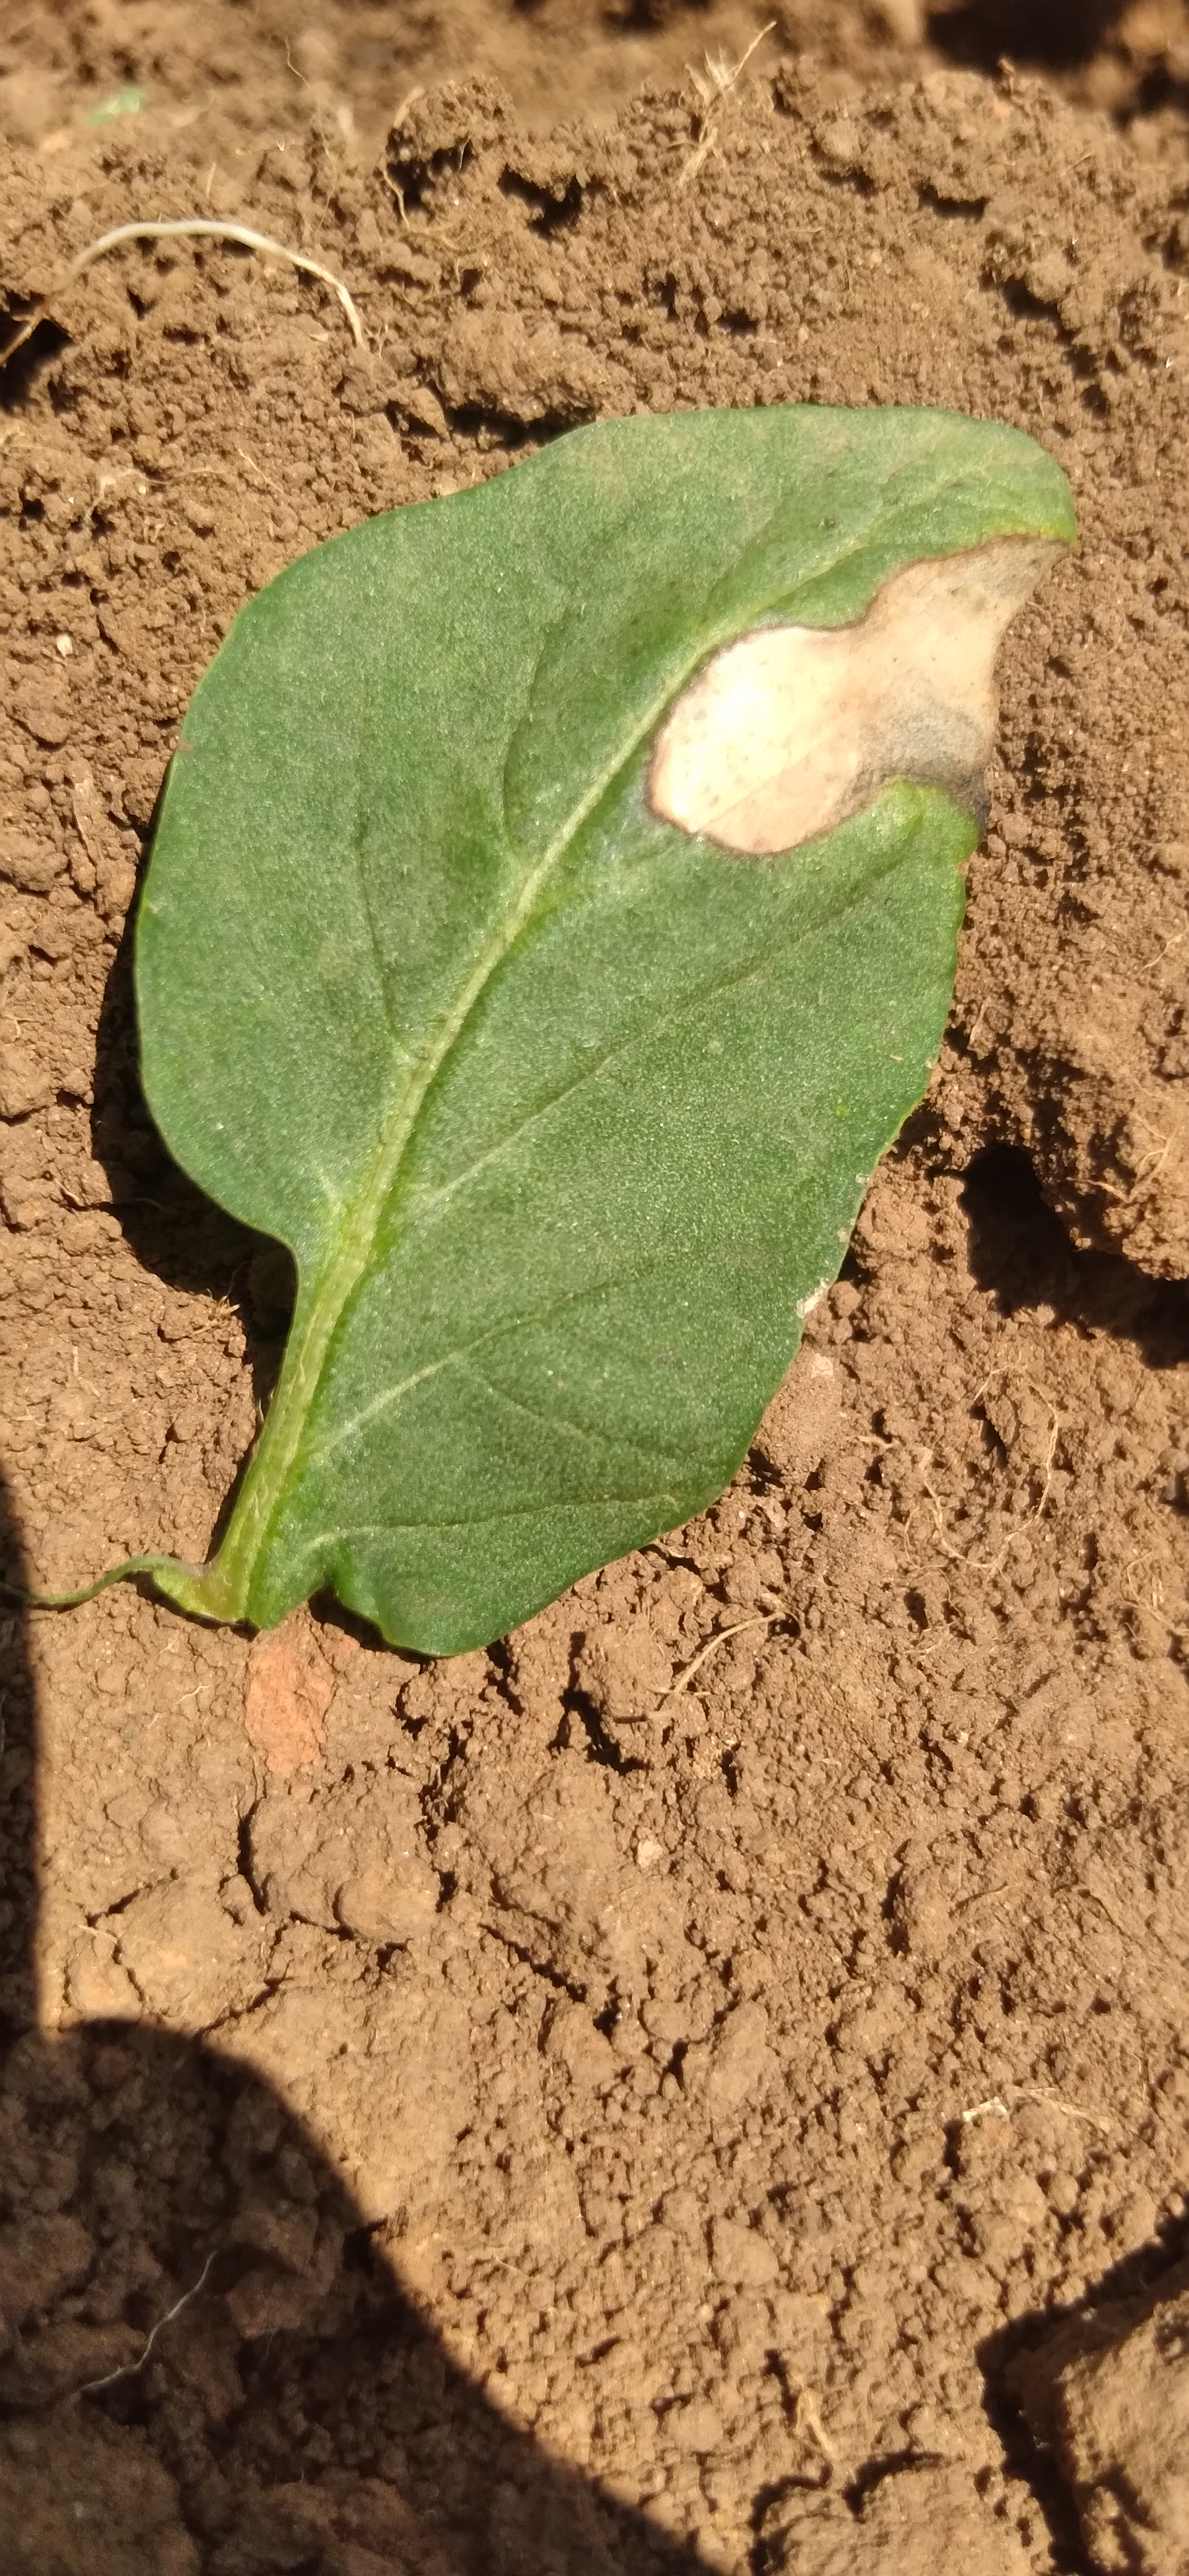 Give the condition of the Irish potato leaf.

early blight
